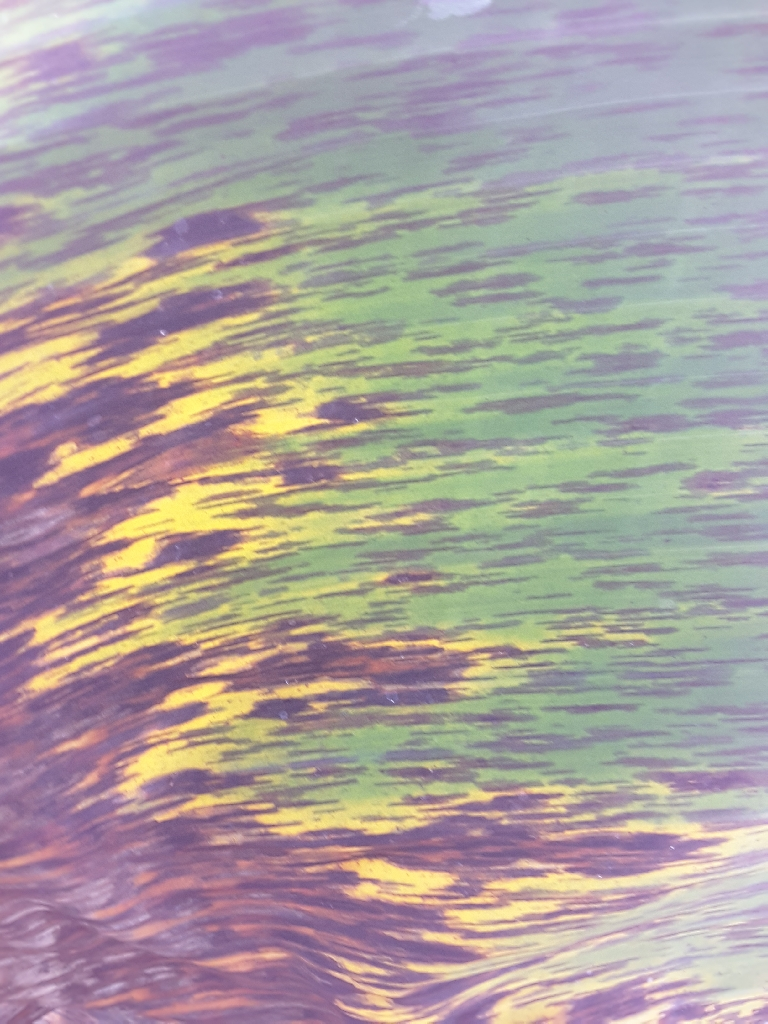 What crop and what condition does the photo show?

banana, black sigatoka
